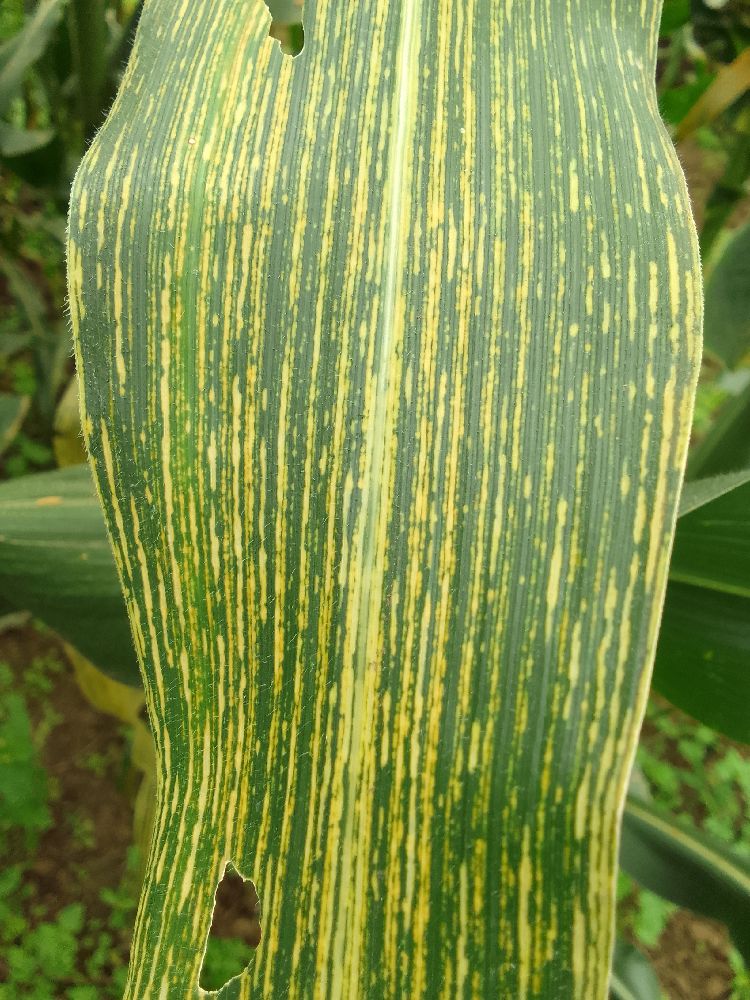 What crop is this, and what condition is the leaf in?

maize, maize streak virus
